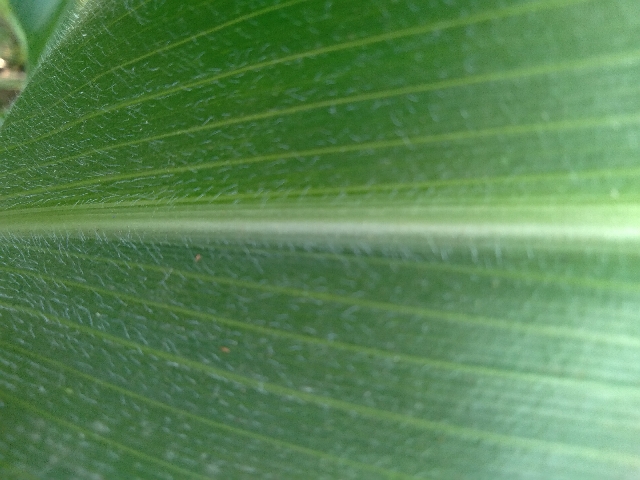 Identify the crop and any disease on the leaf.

maize, healthy
